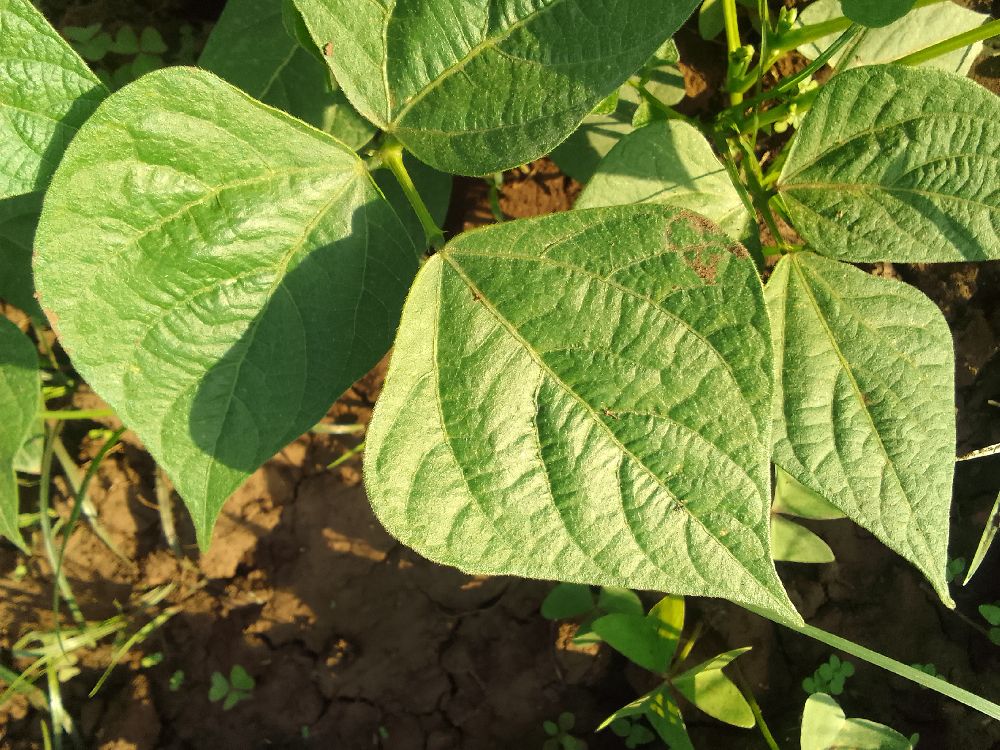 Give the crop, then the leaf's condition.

common bean, healthy
